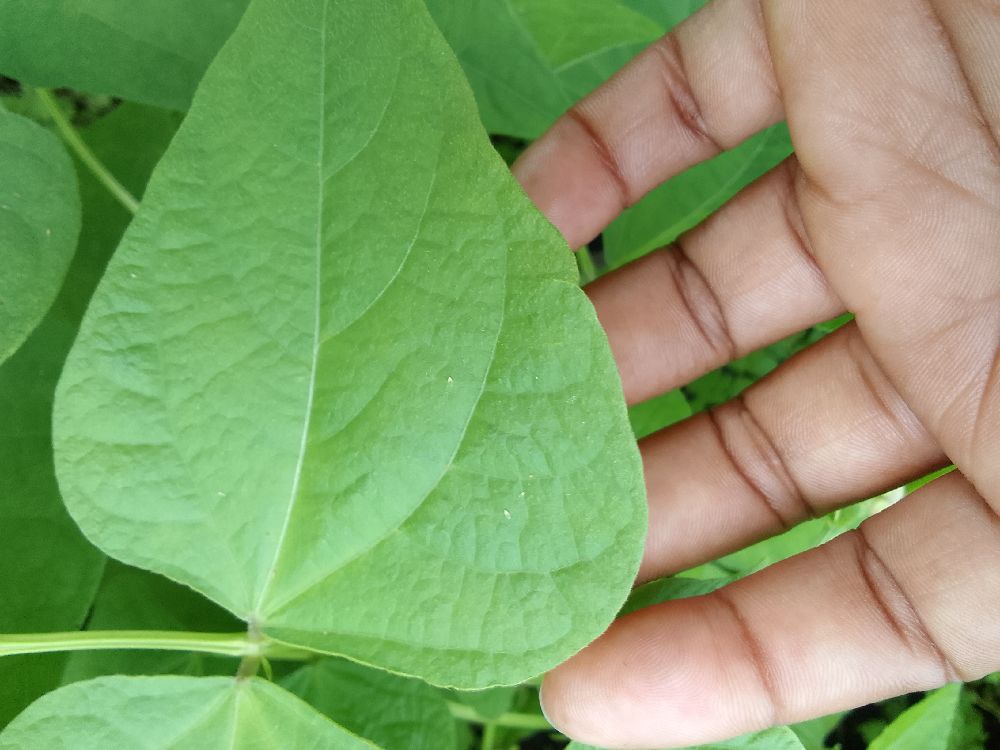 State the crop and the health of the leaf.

common bean, healthy
